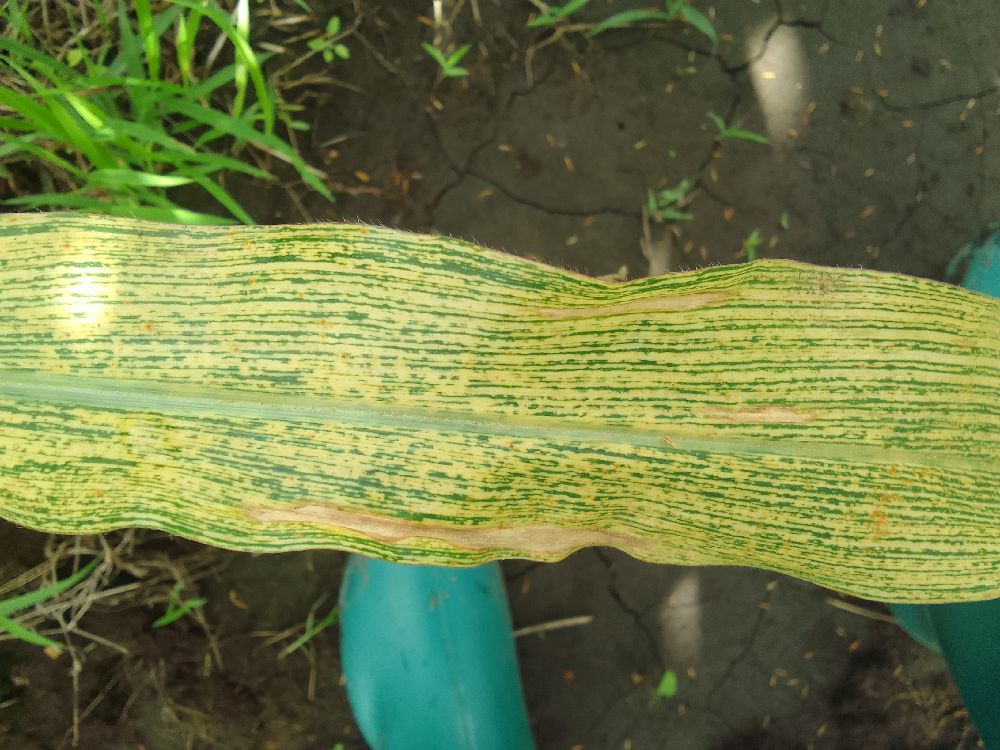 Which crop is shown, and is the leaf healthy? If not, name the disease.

maize, maize streak virus
